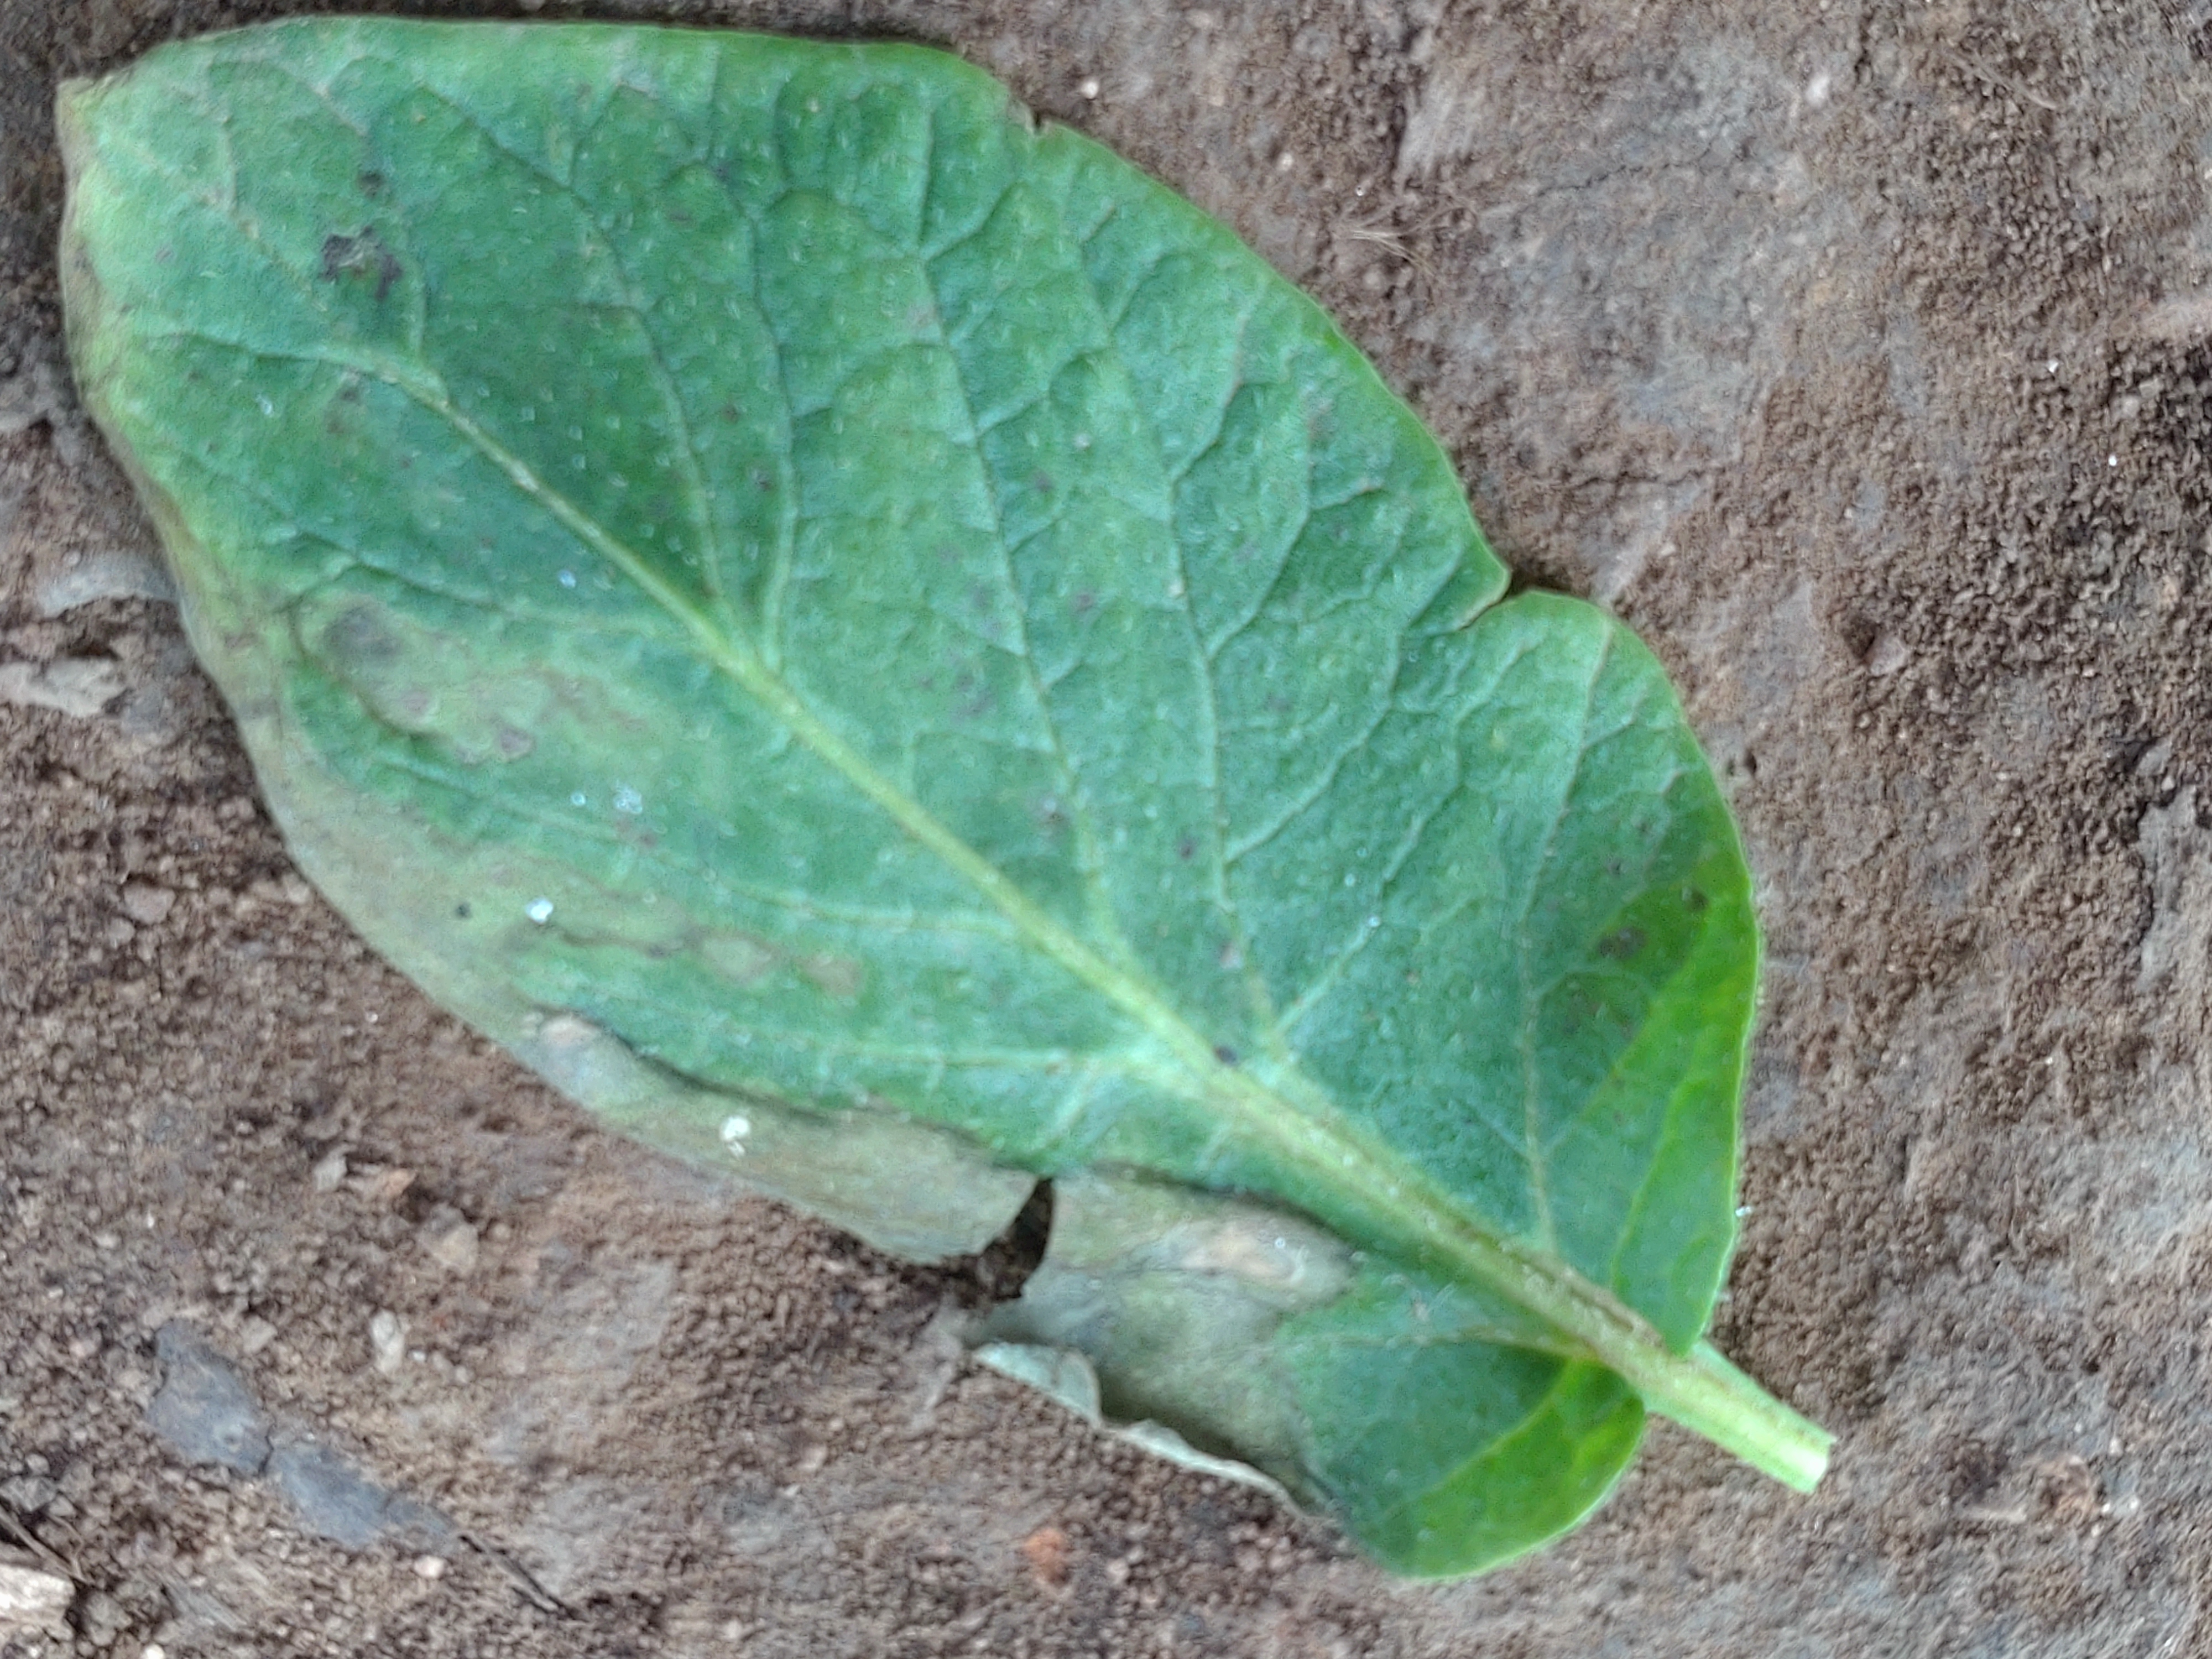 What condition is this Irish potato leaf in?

early blight
